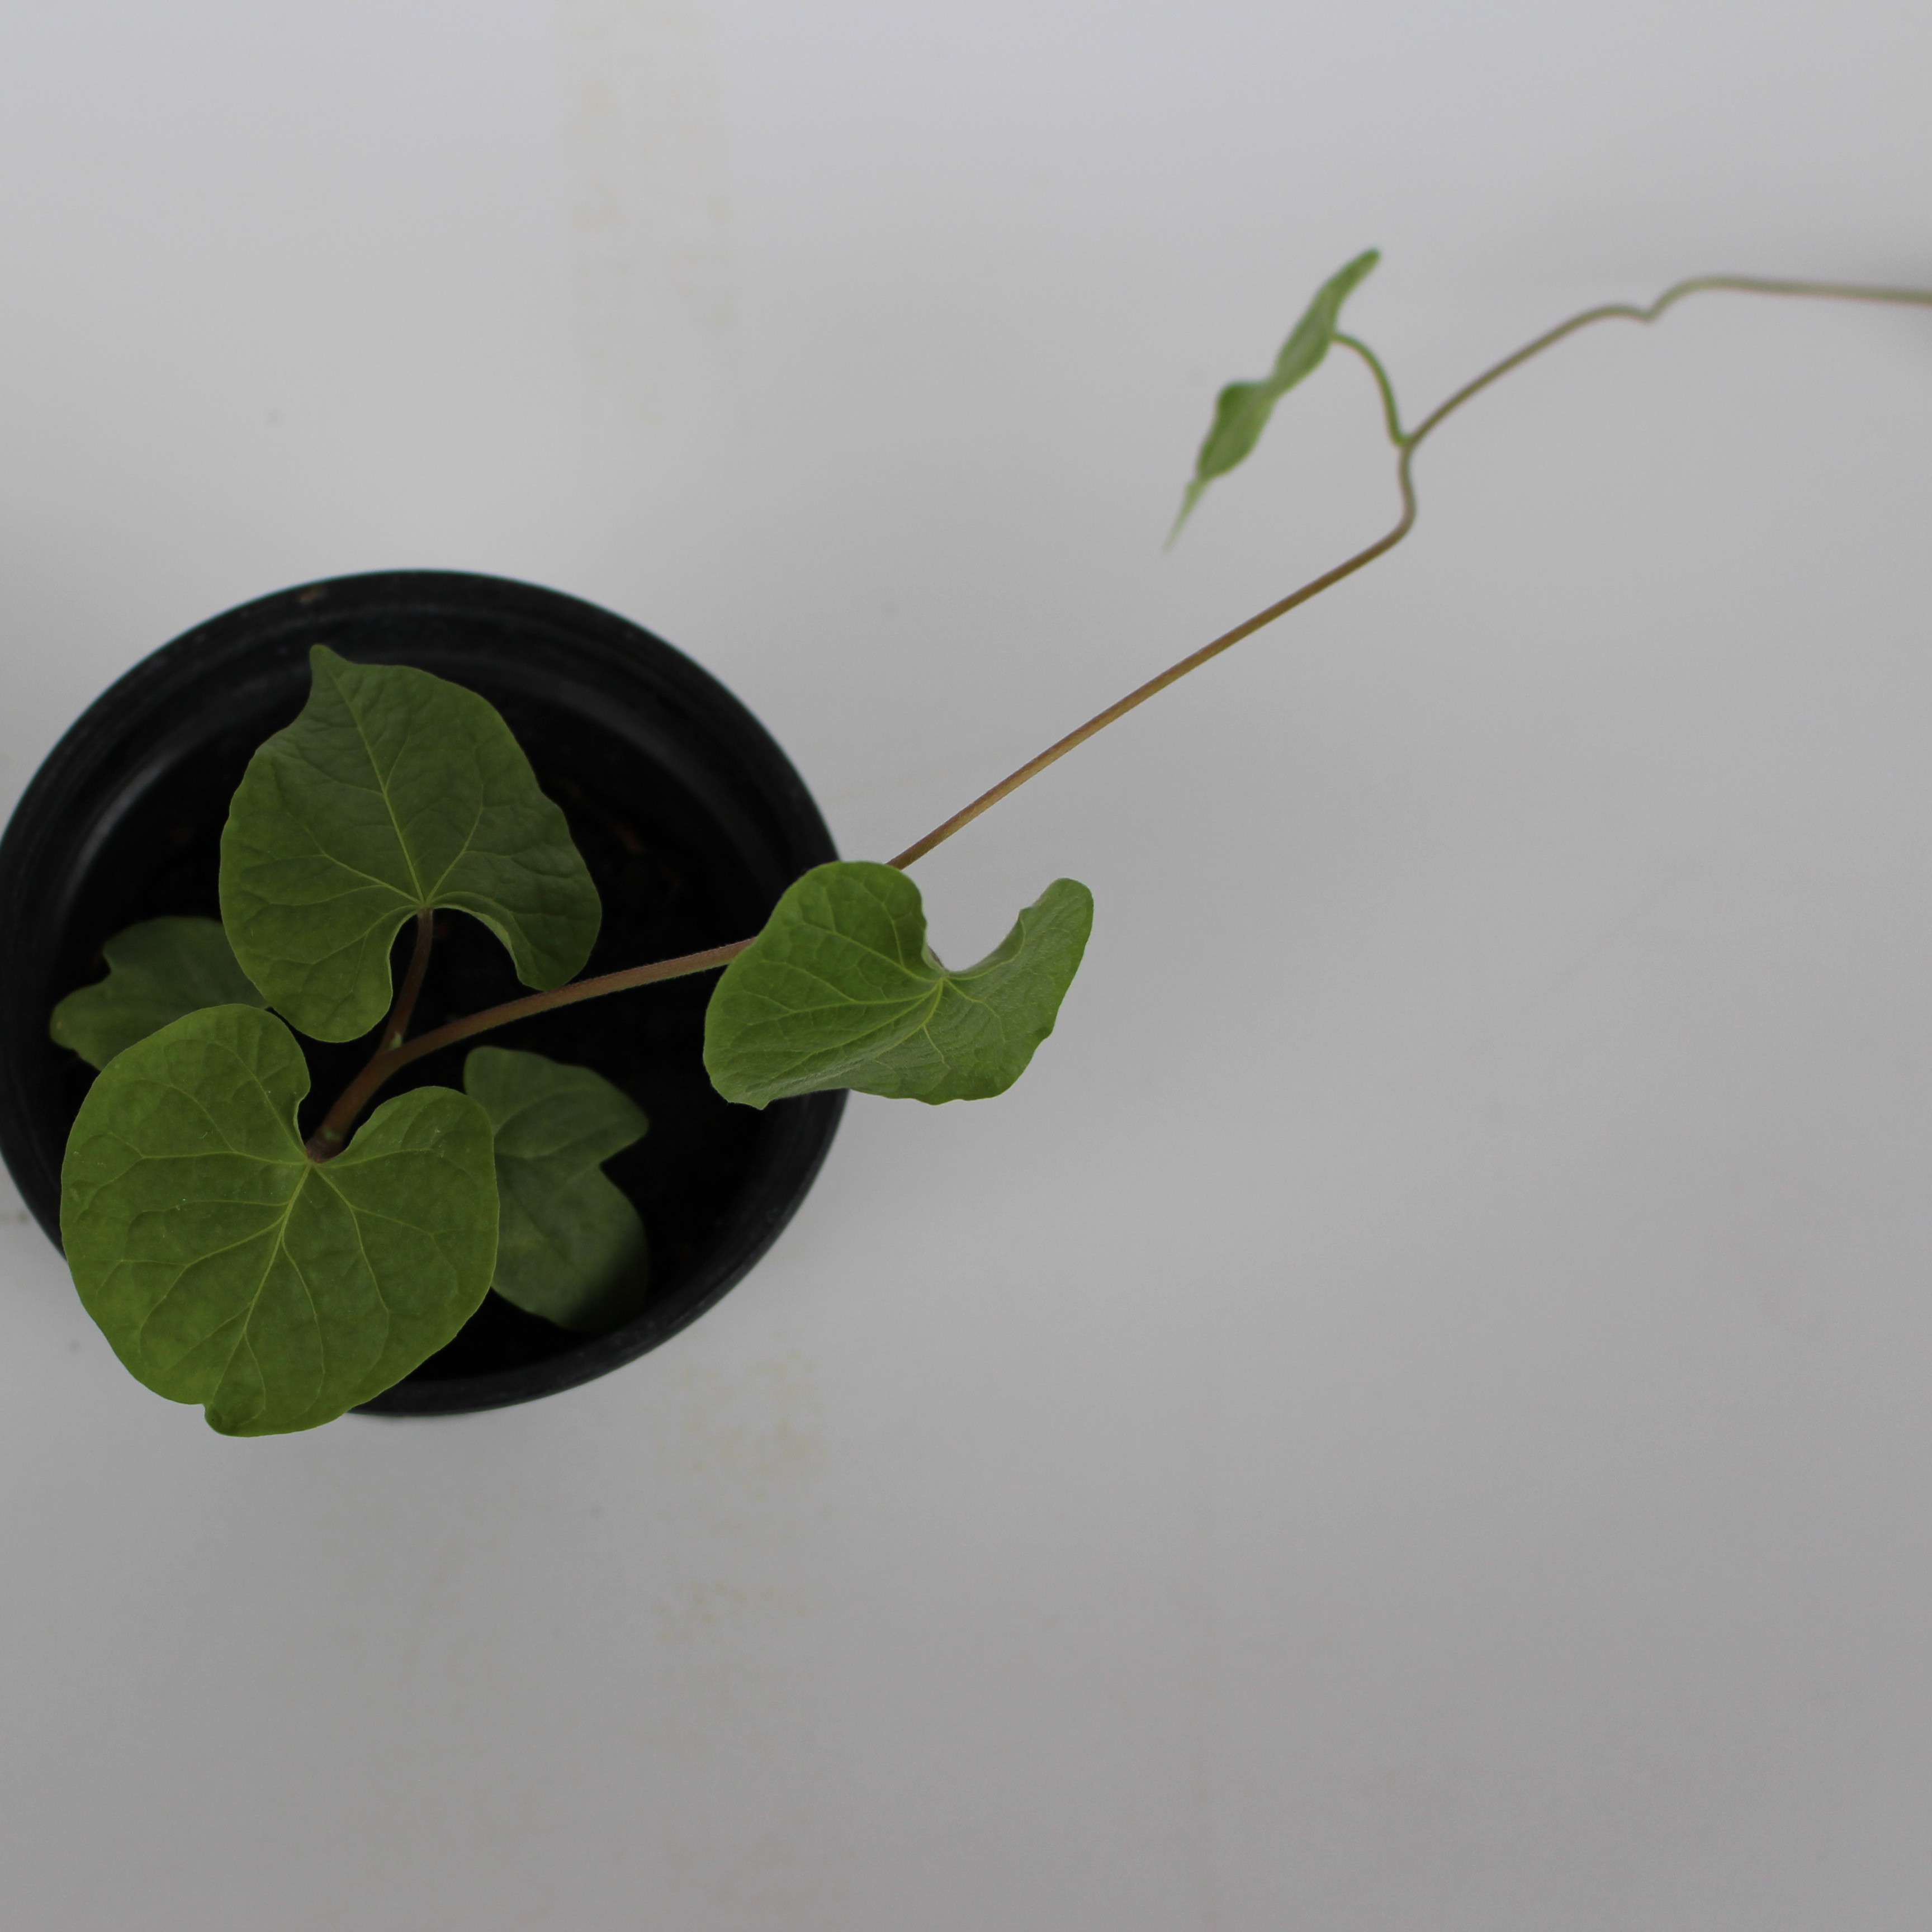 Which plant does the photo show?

Convolvulus arvensis
